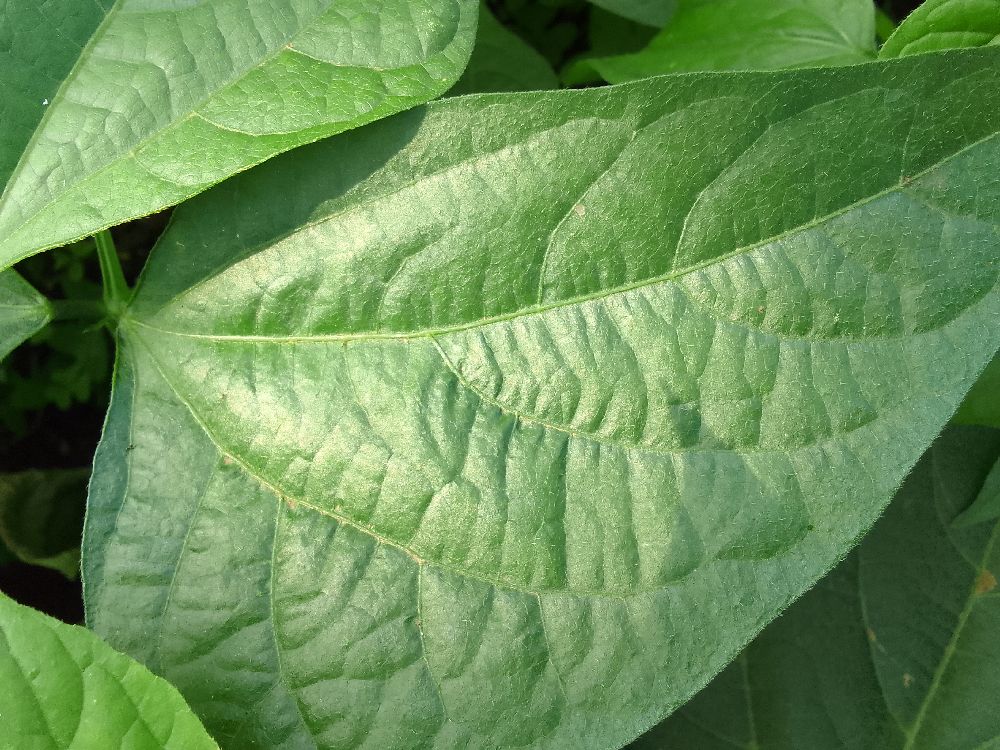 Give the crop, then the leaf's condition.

common bean, healthy
